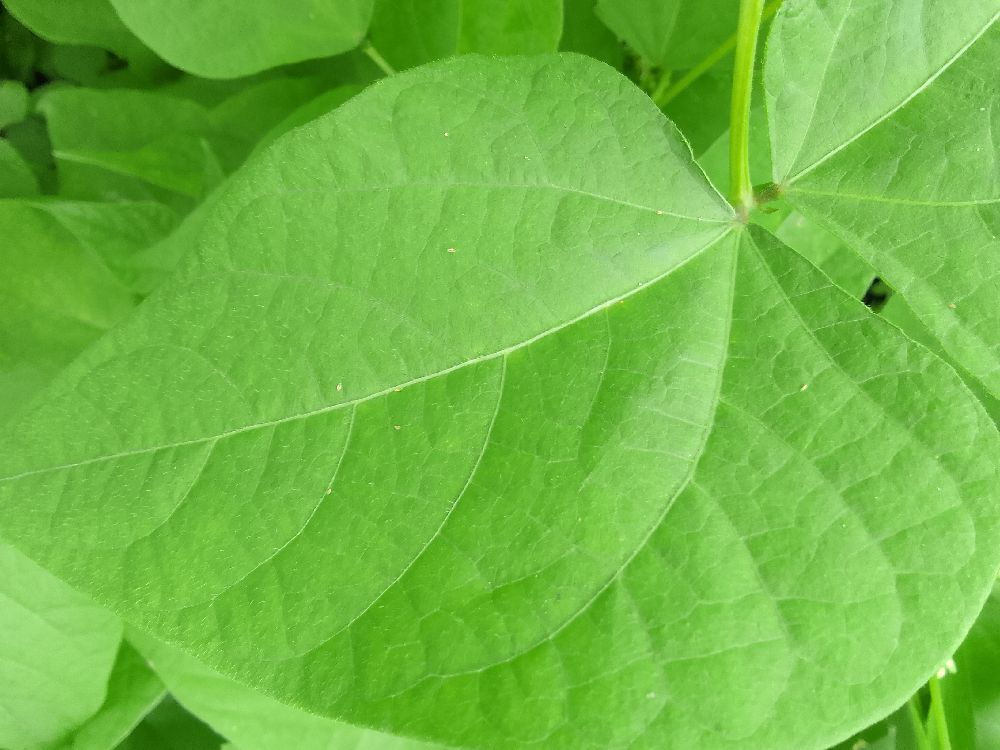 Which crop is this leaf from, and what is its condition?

common bean, healthy
